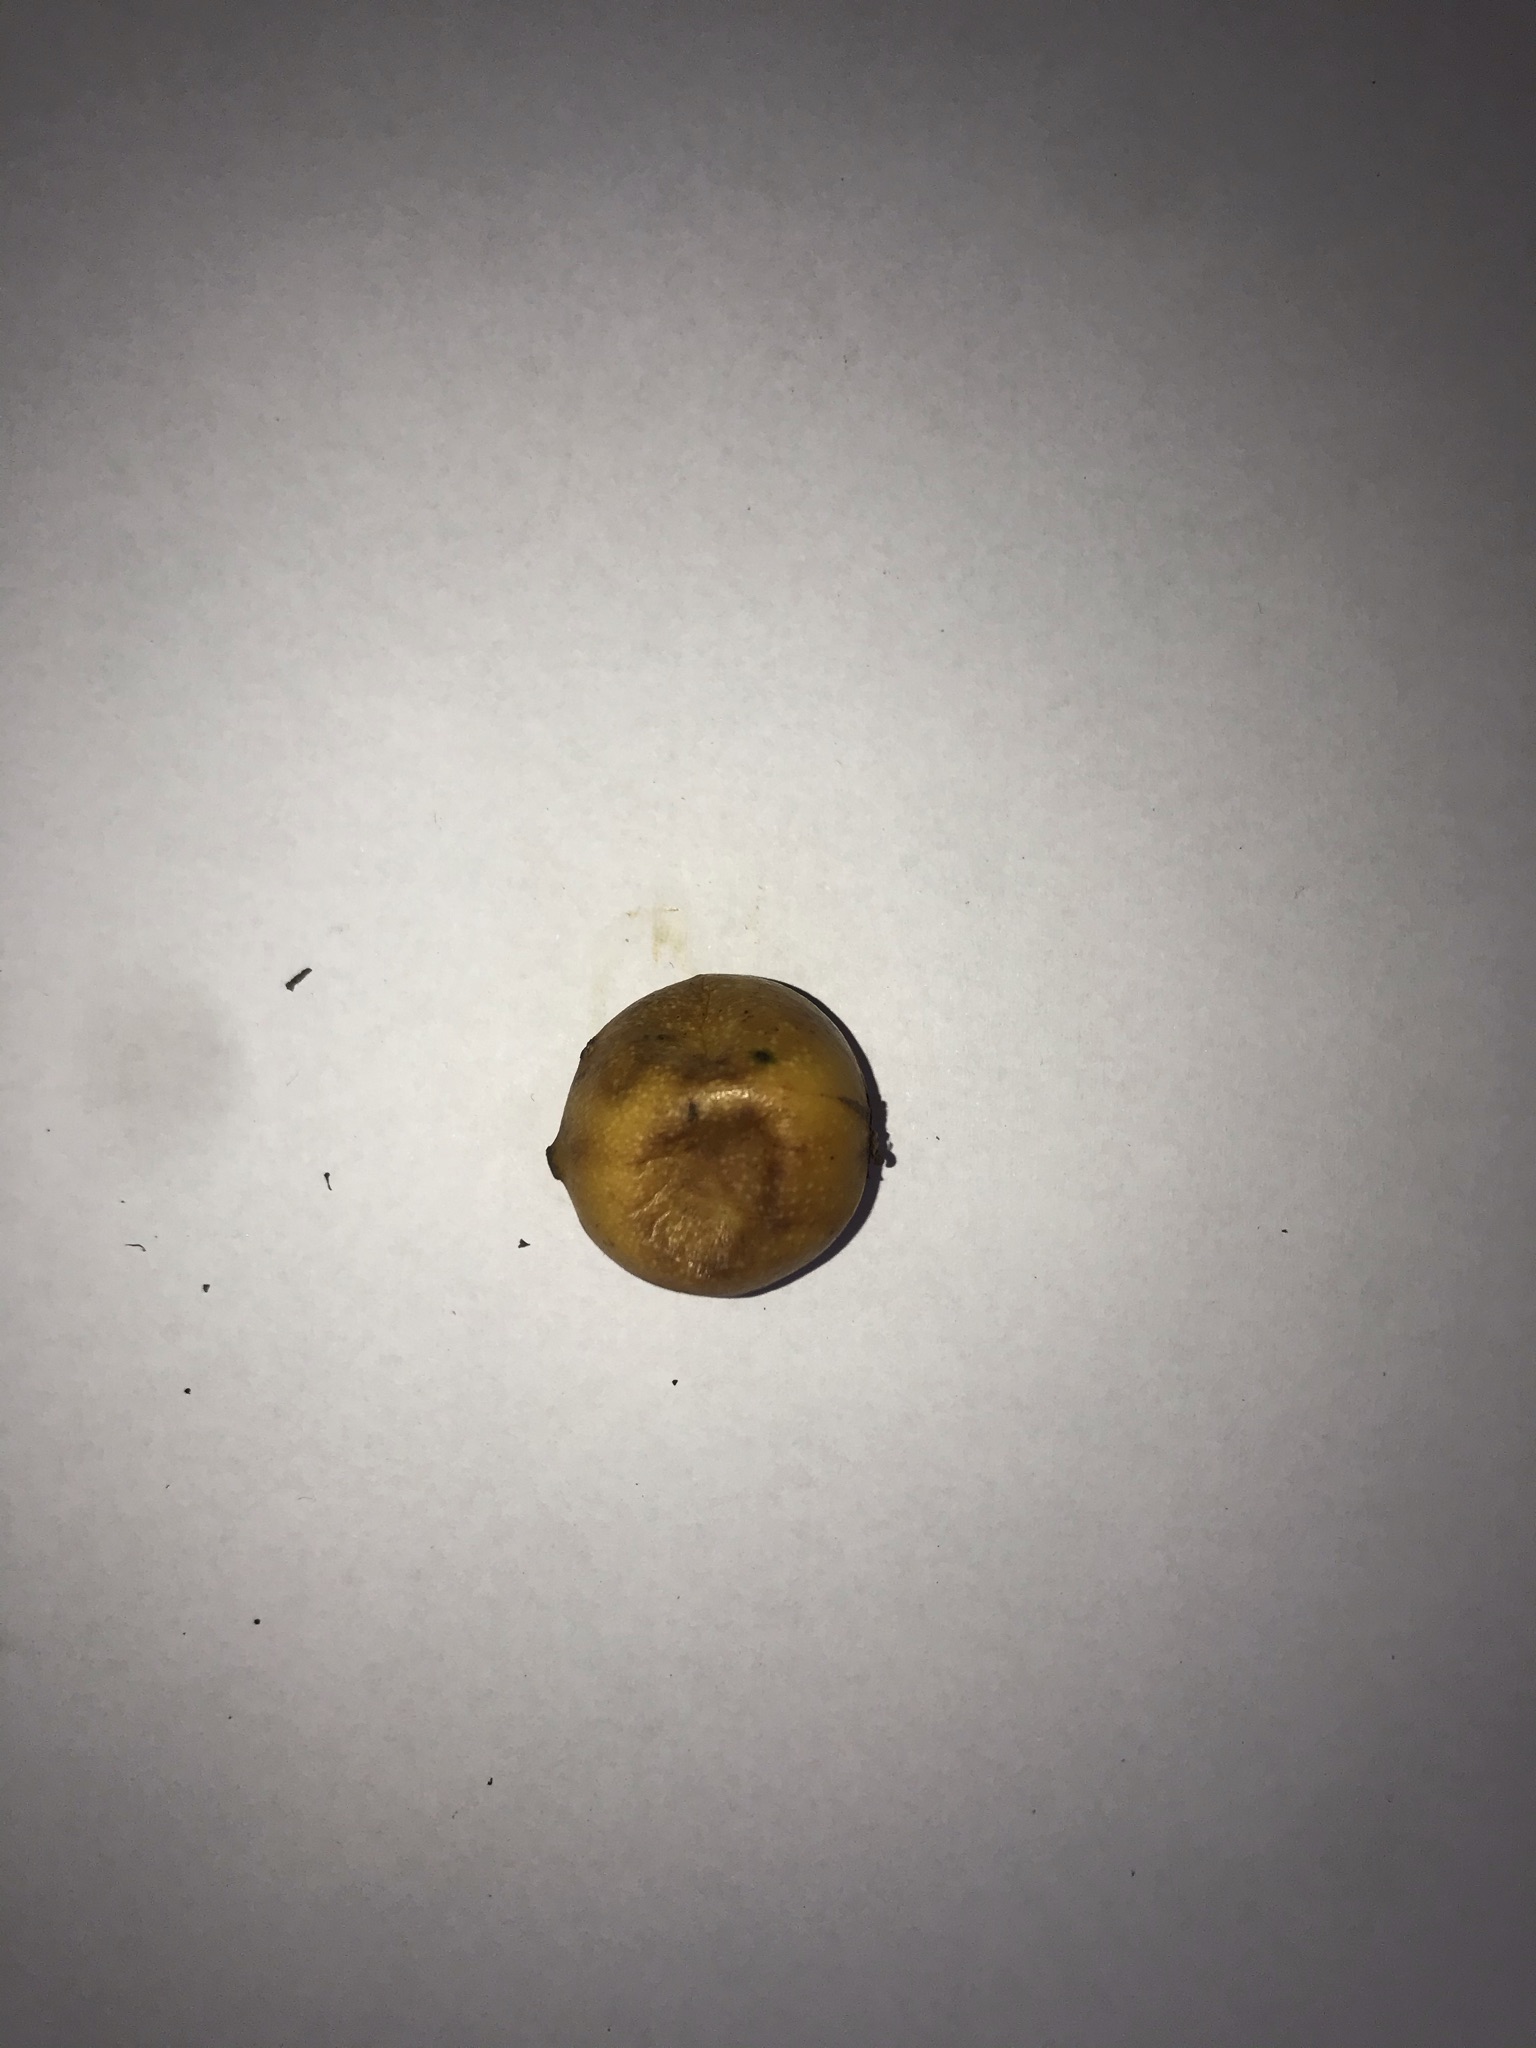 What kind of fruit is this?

abiu
